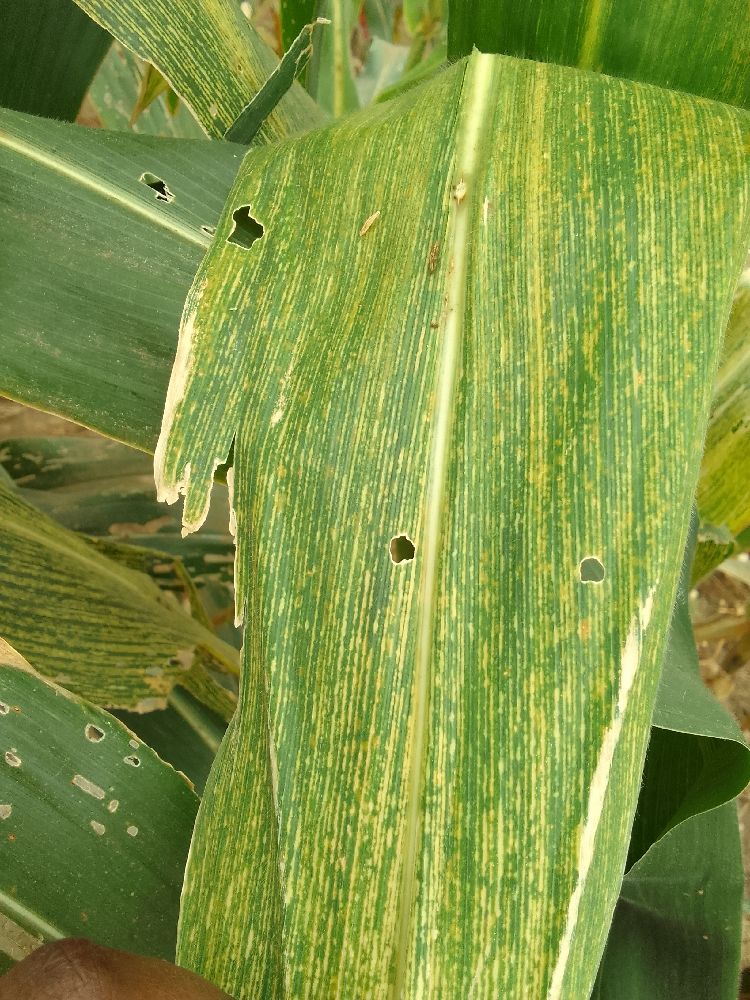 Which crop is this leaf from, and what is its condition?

maize, maize streak virus
